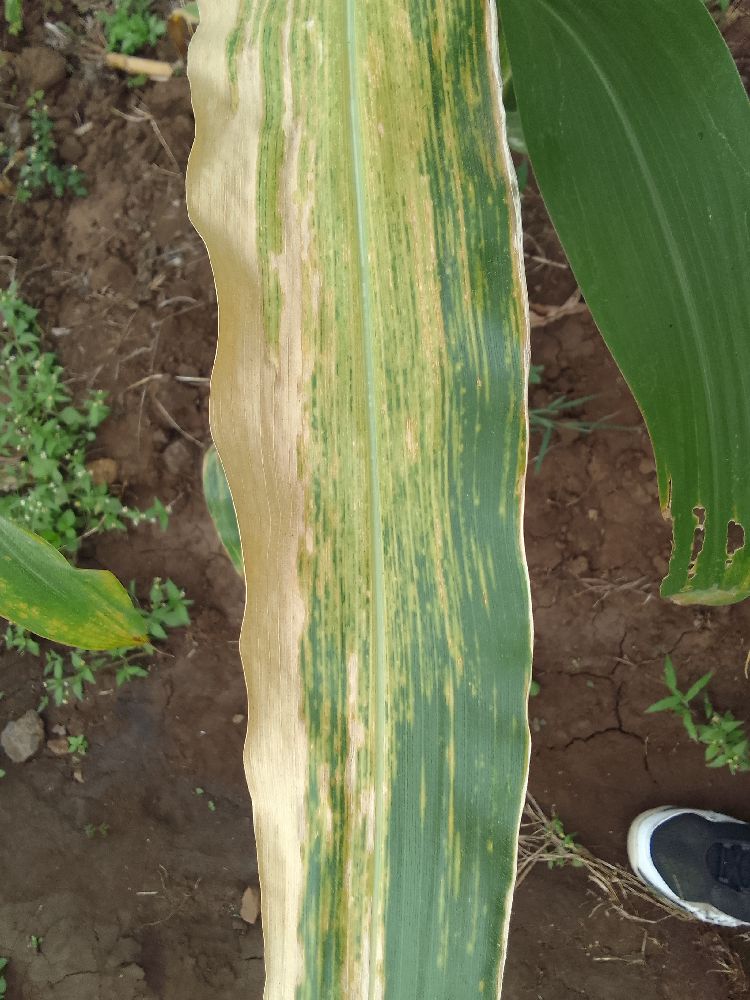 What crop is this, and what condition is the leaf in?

maize, maize lethal necrosis
